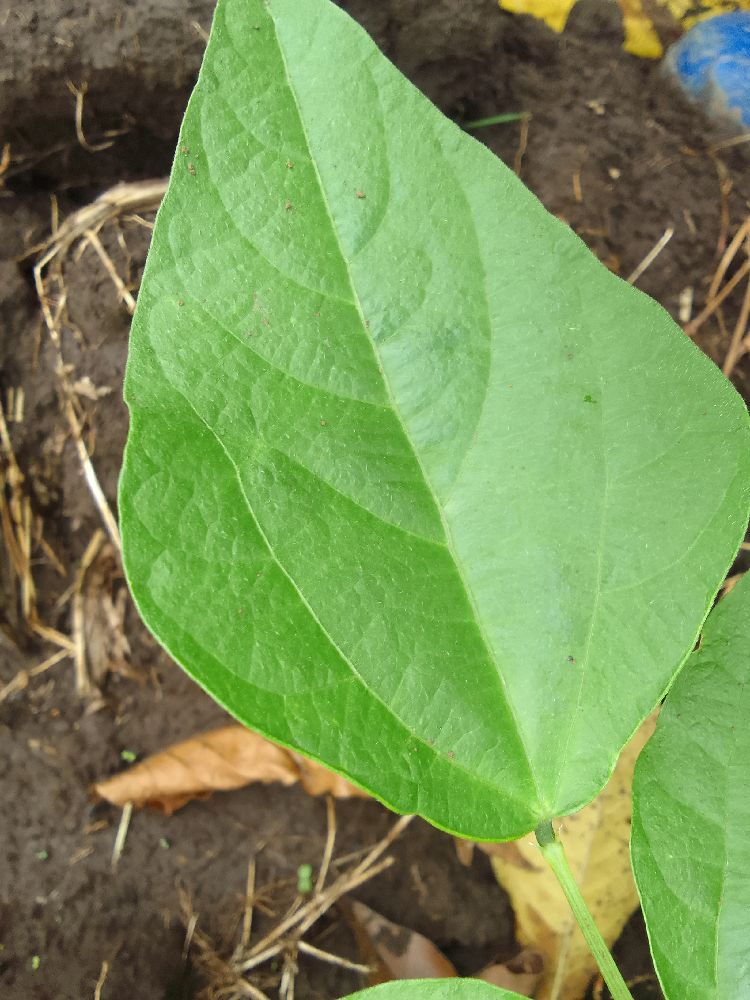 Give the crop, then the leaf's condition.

common bean, healthy
